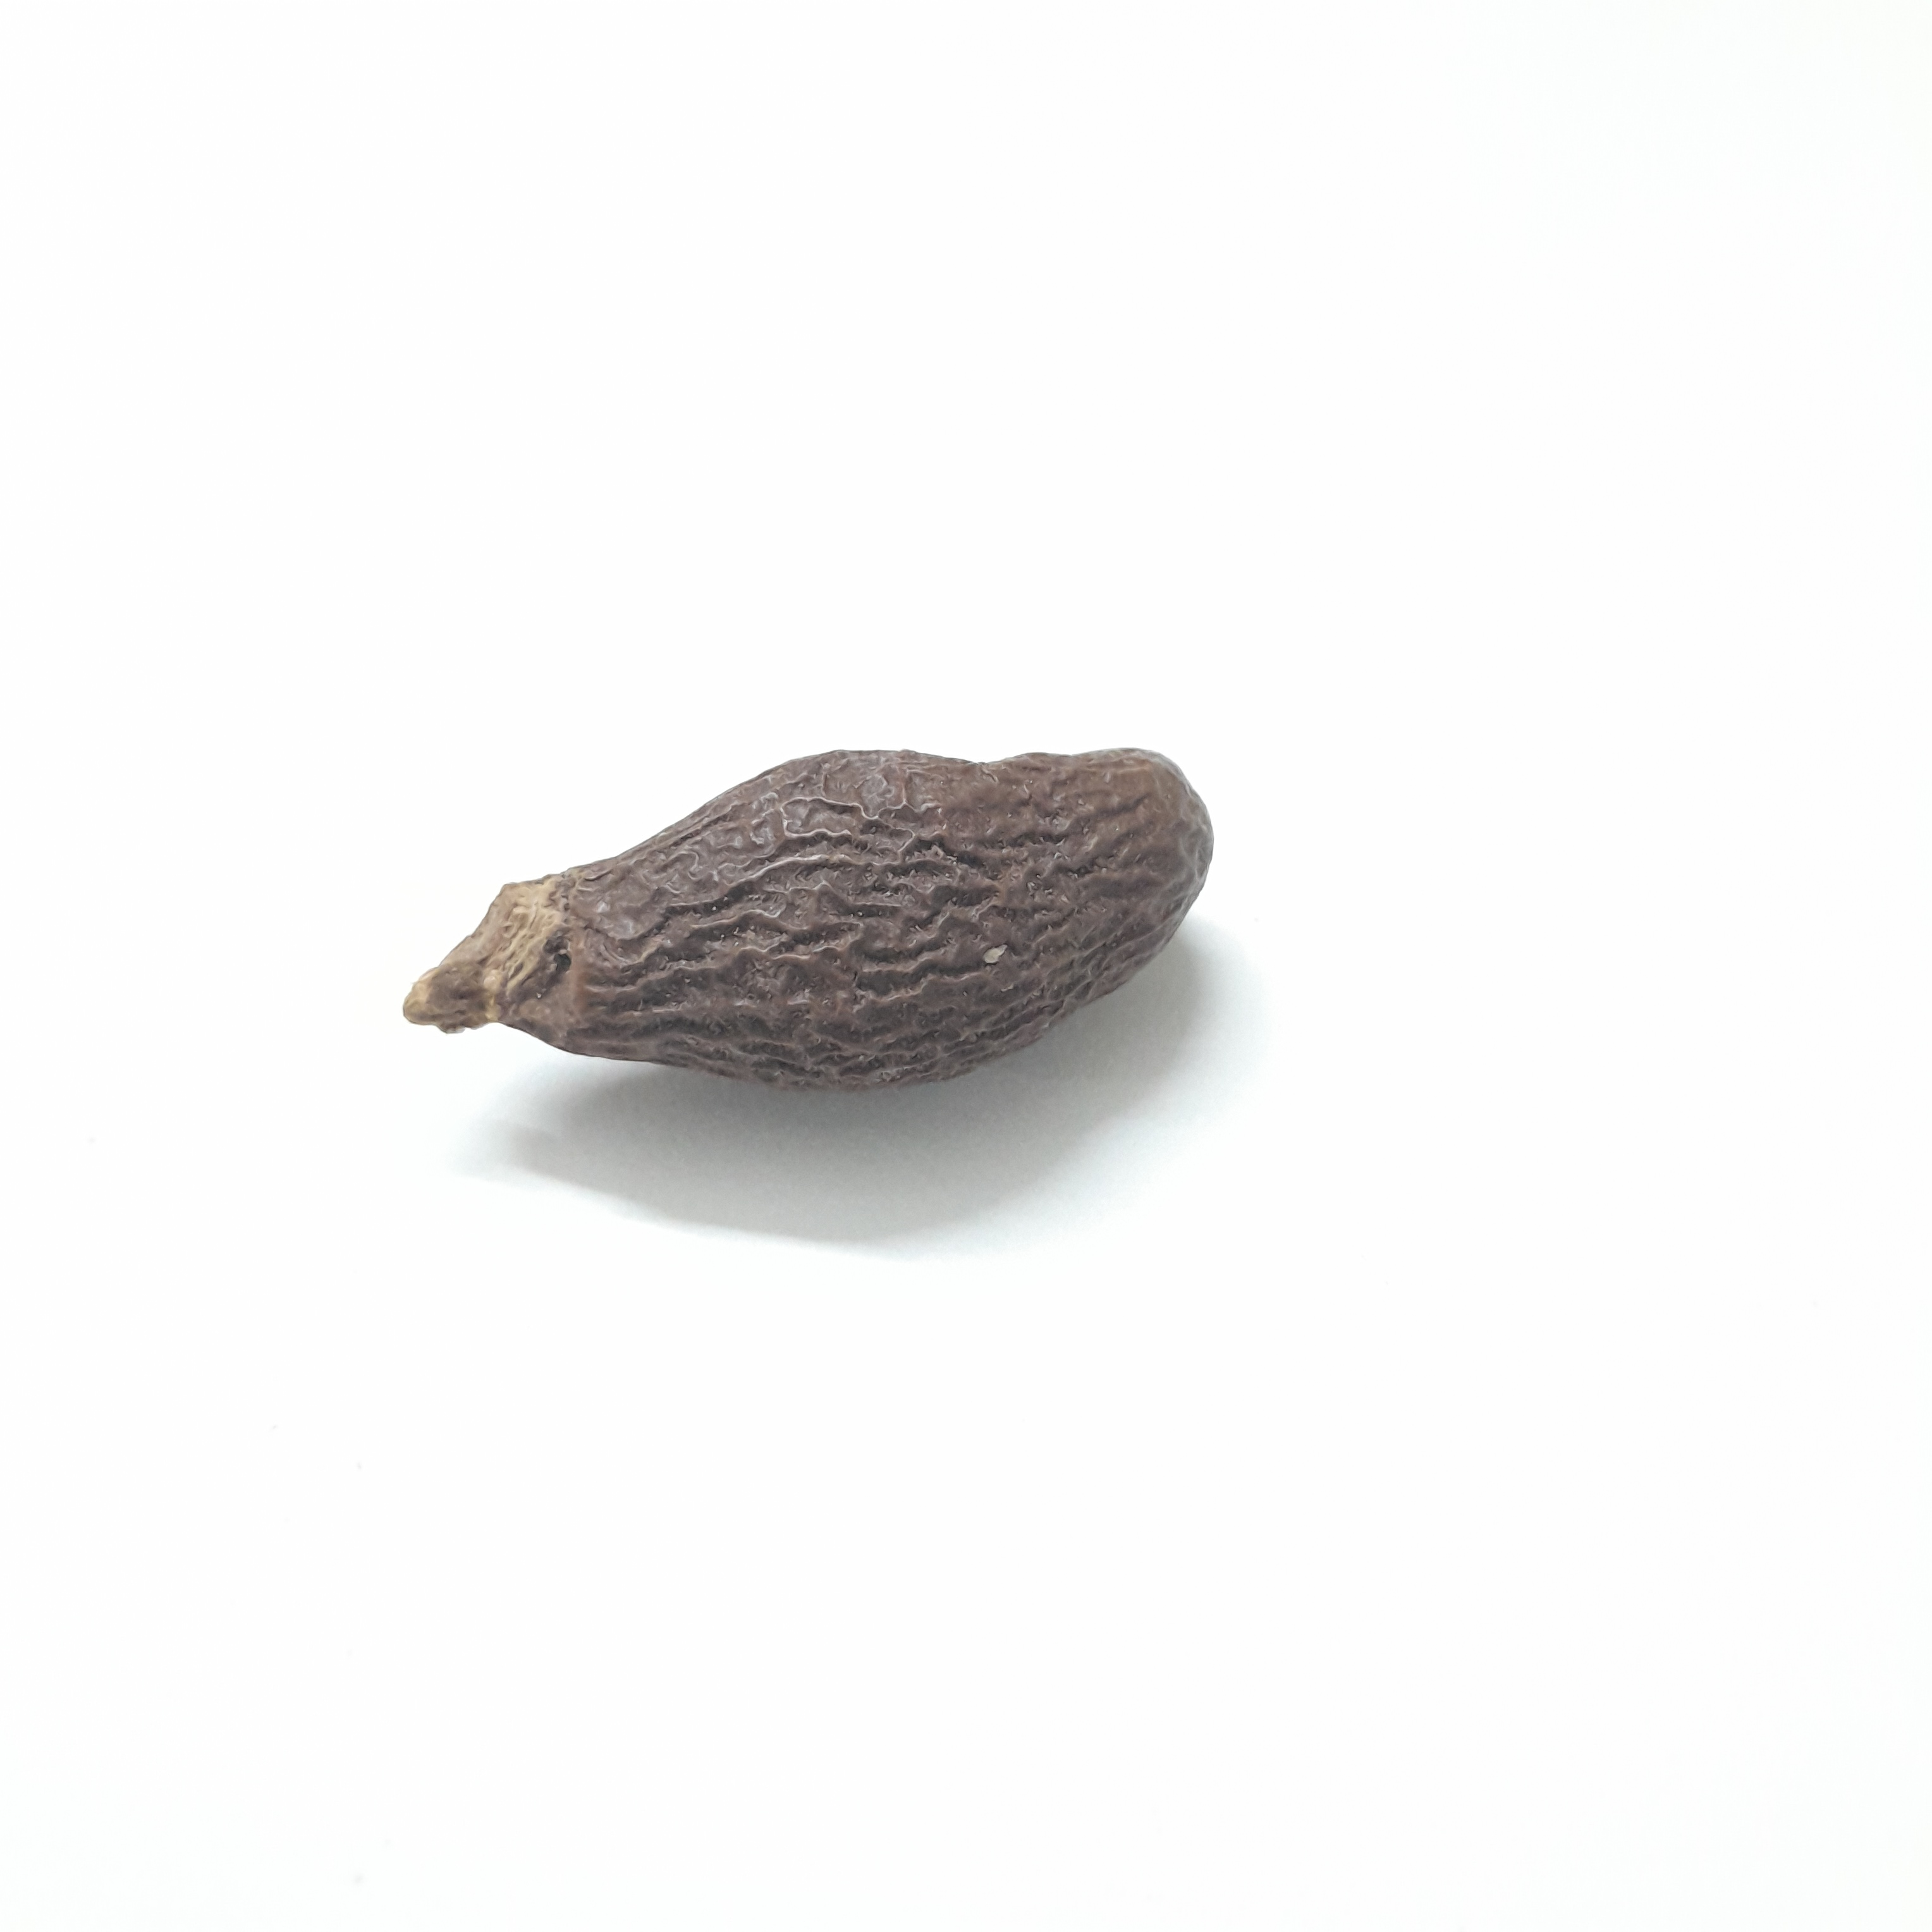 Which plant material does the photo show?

niranjanphal
